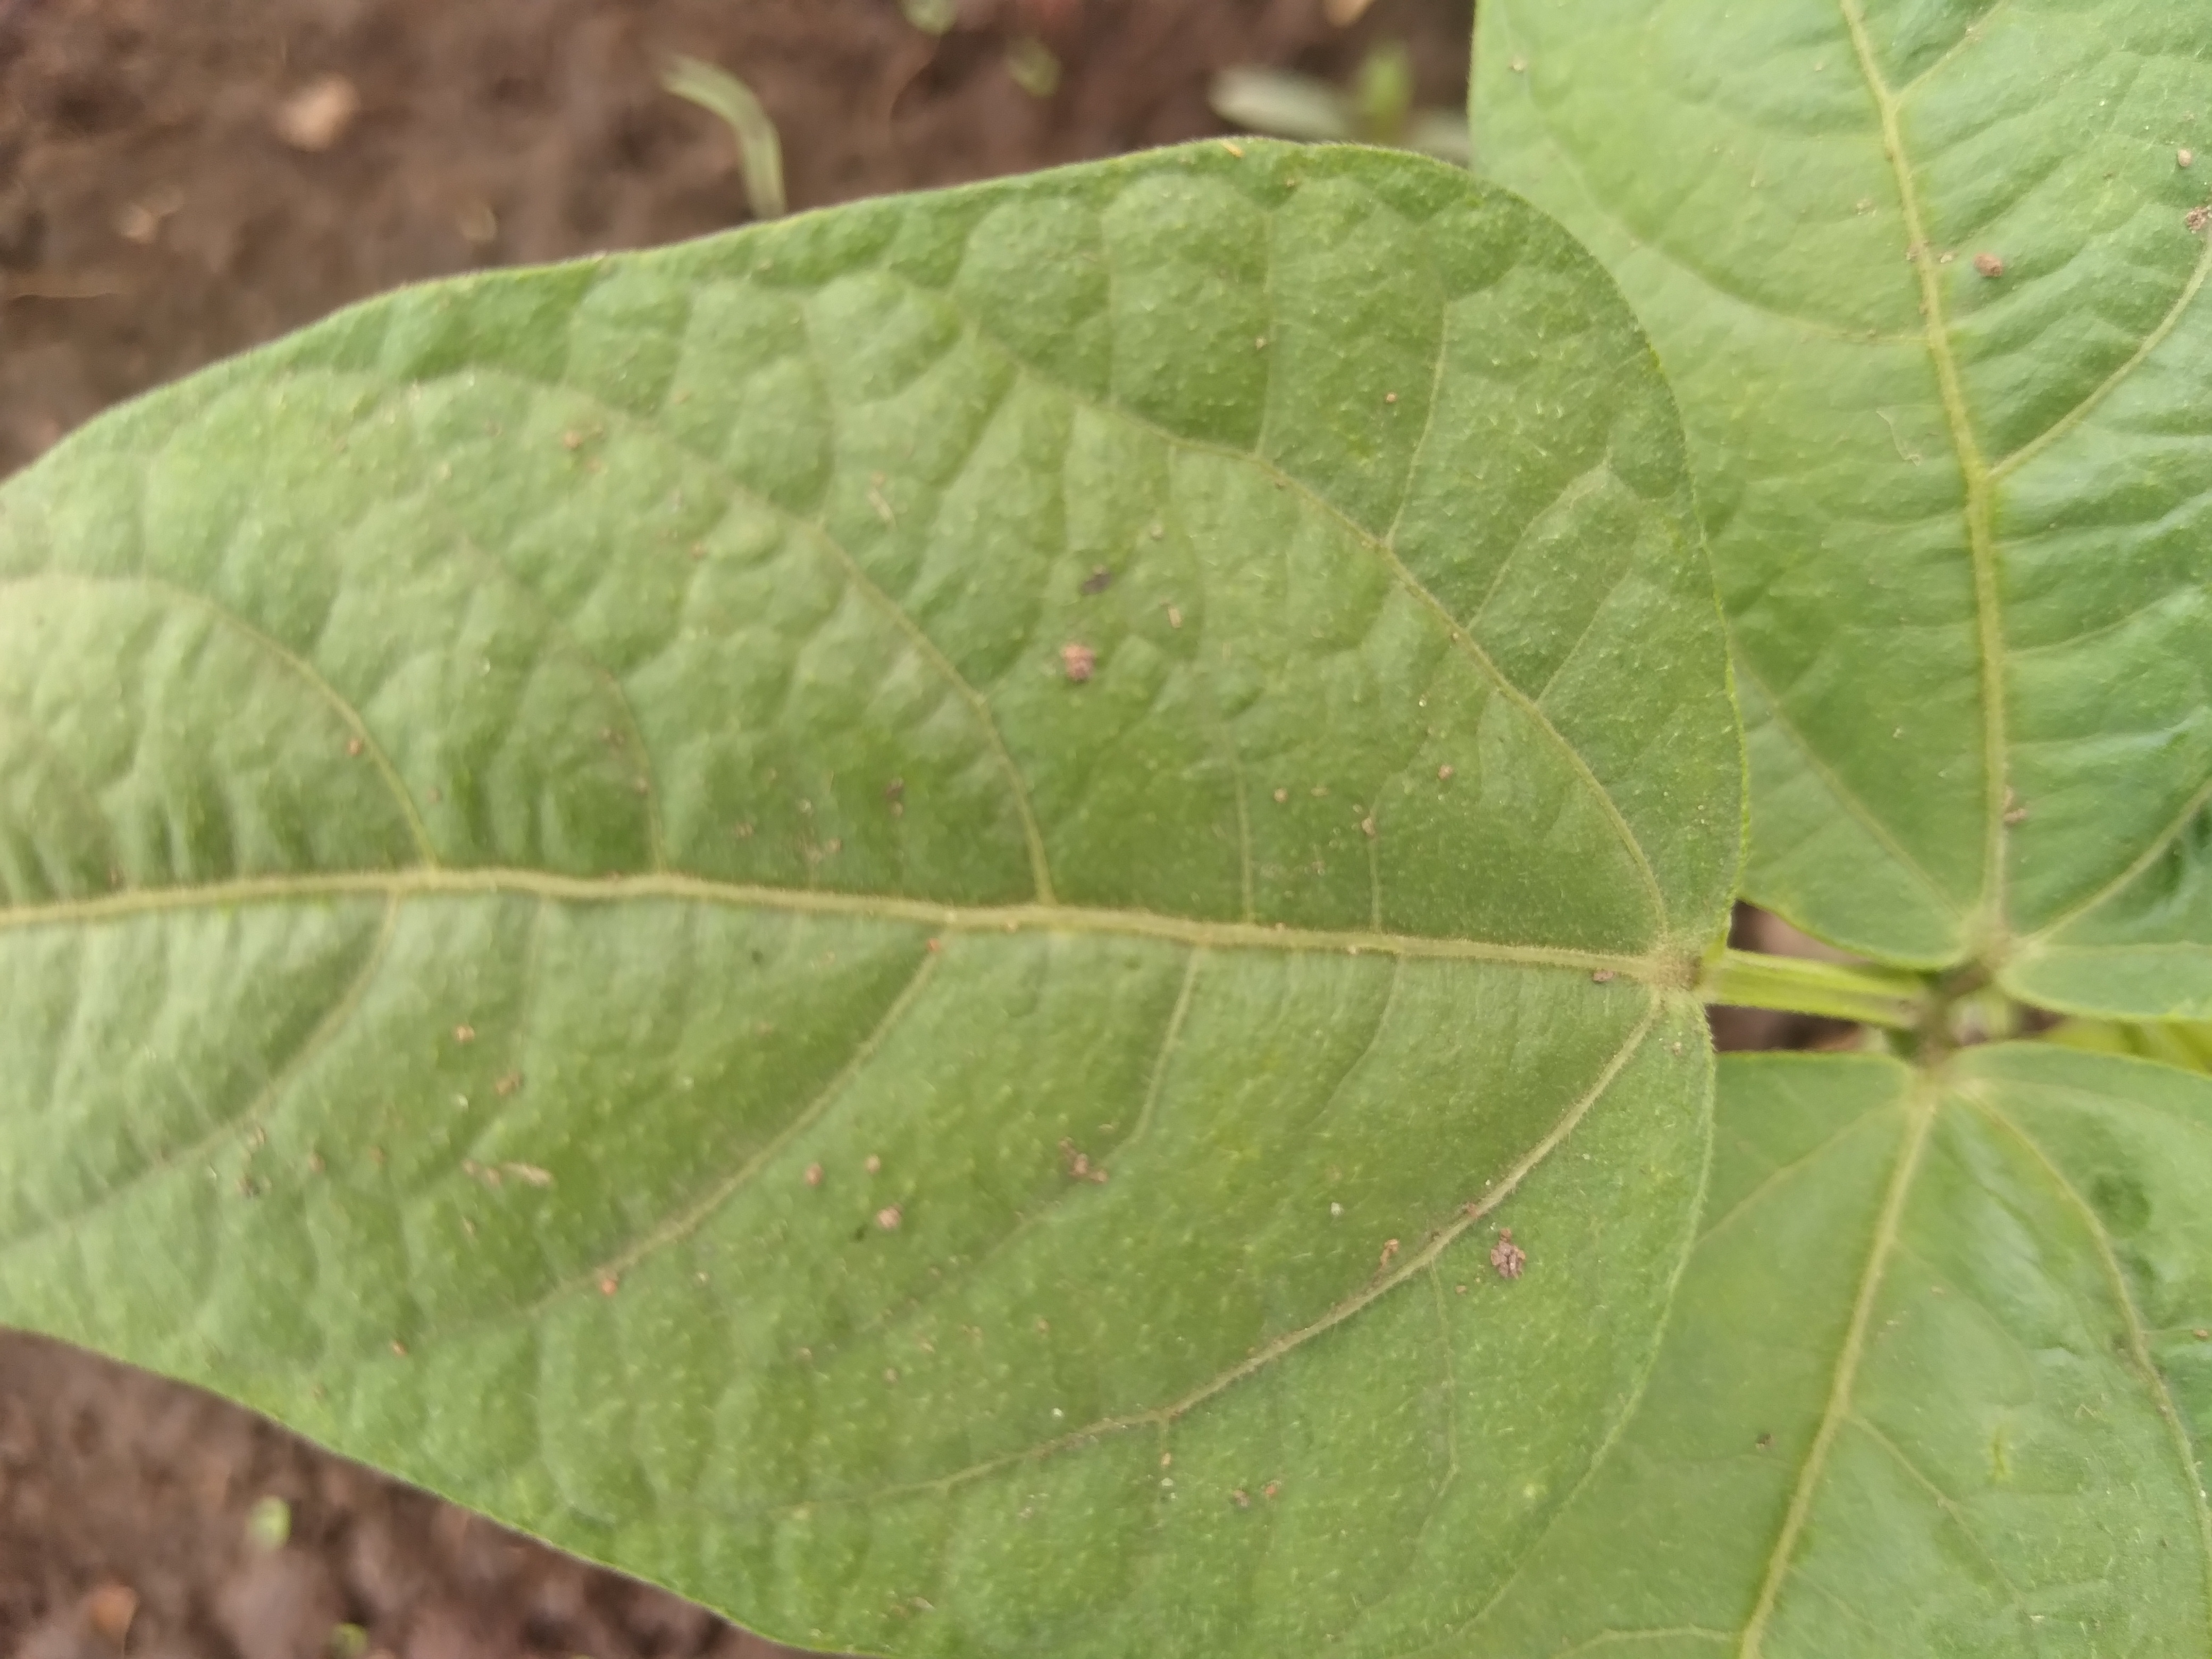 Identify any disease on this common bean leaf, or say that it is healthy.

healthy
